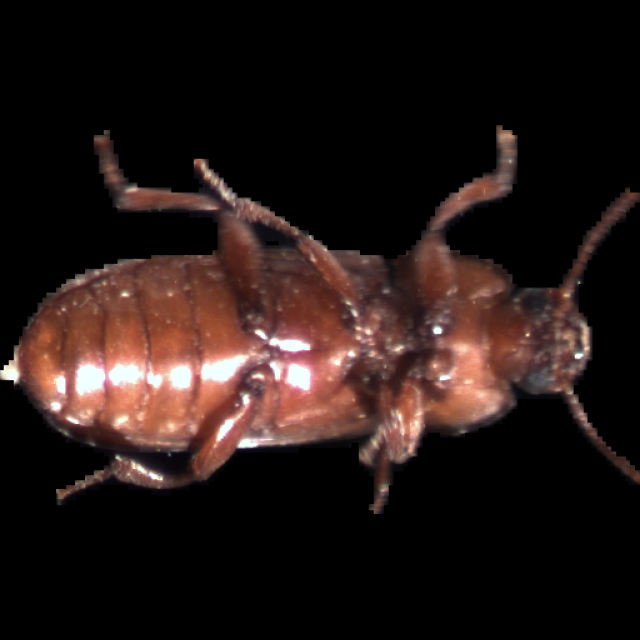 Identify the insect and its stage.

mealworm beetle
